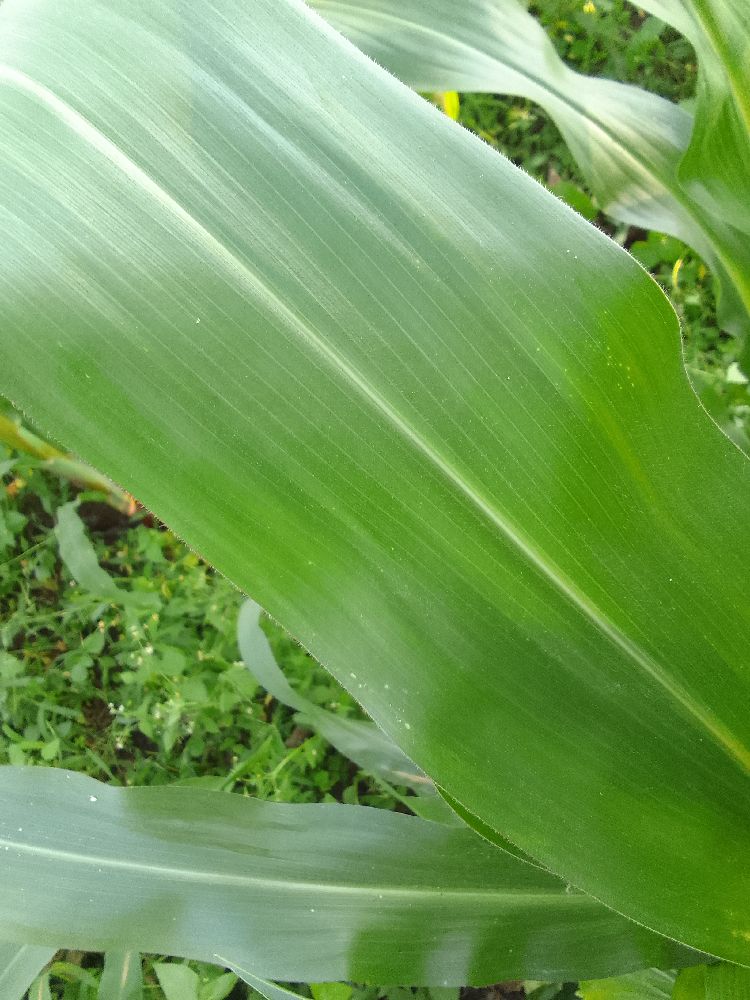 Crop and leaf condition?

maize, healthy
